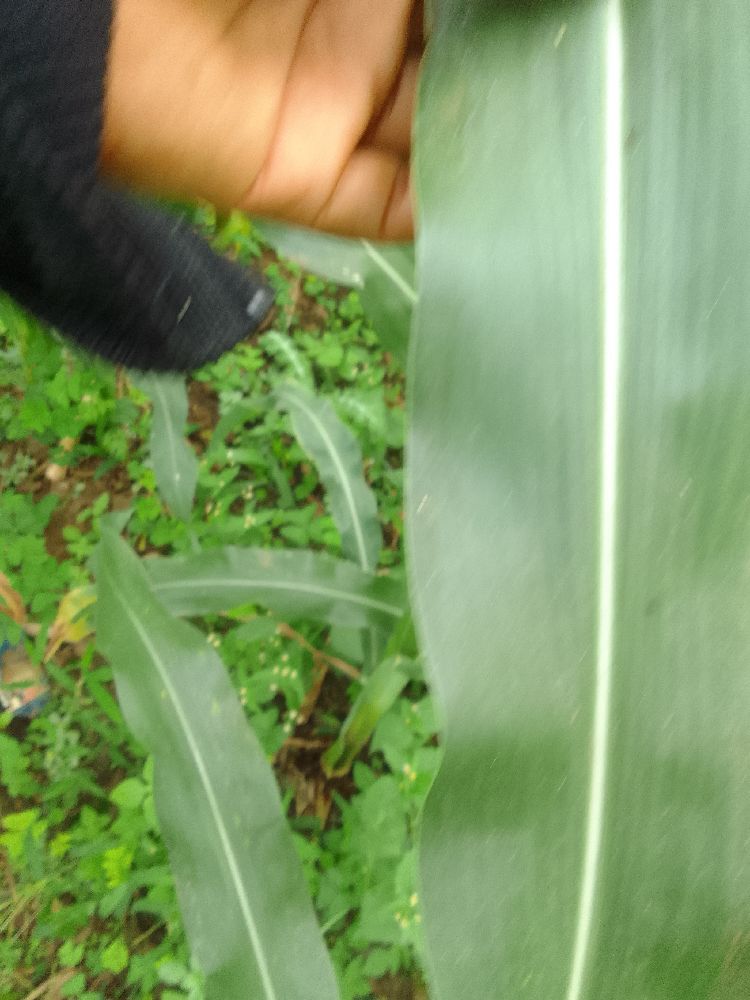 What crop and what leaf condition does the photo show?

maize, healthy
